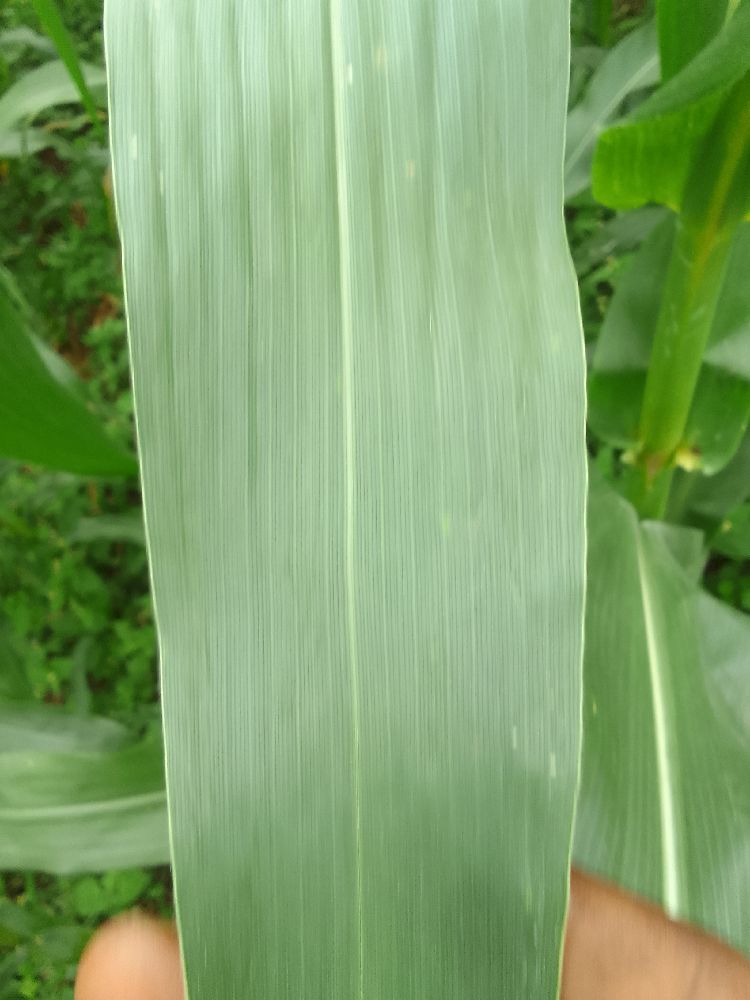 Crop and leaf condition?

maize, maize streak virus
